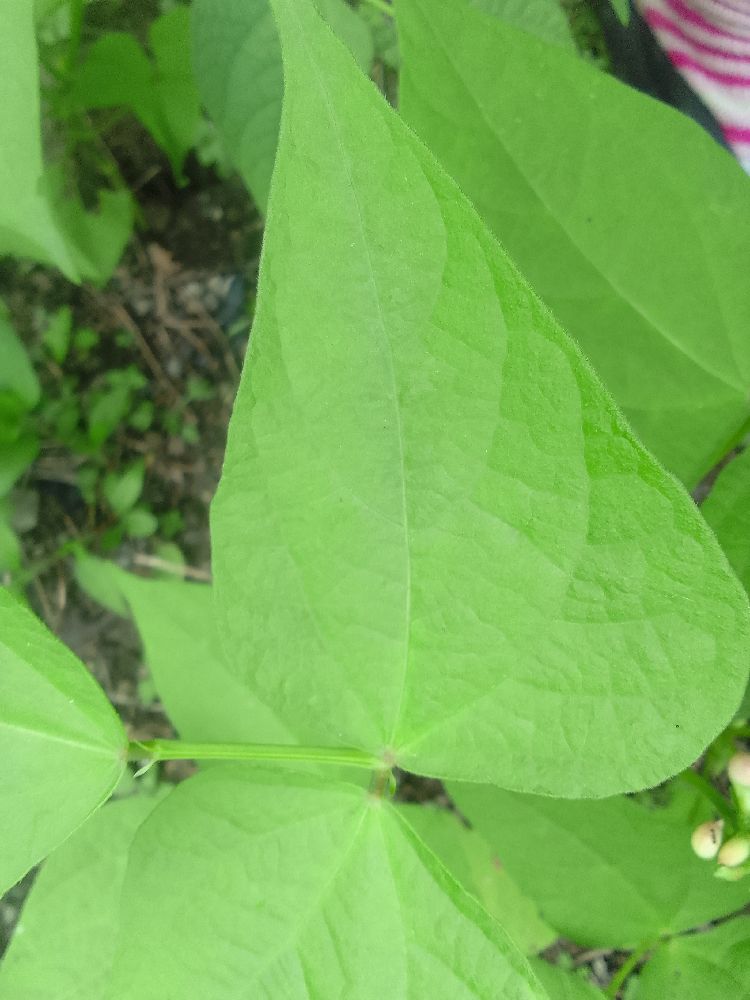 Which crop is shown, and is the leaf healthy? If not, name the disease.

common bean, healthy
